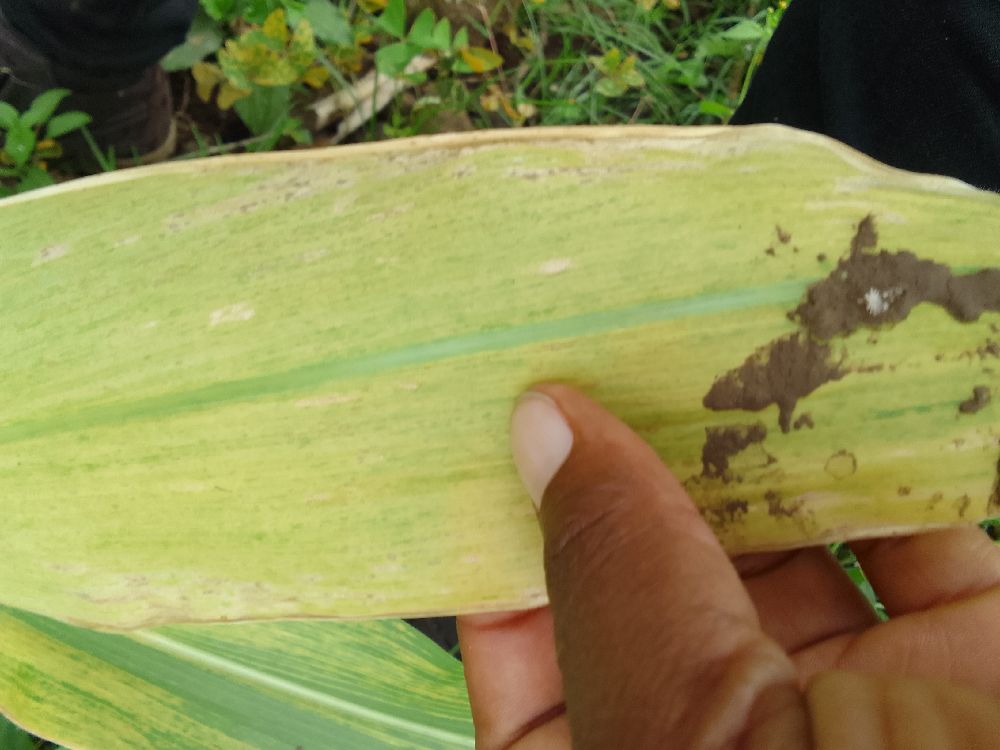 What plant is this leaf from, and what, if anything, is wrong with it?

maize, maize lethal necrosis
